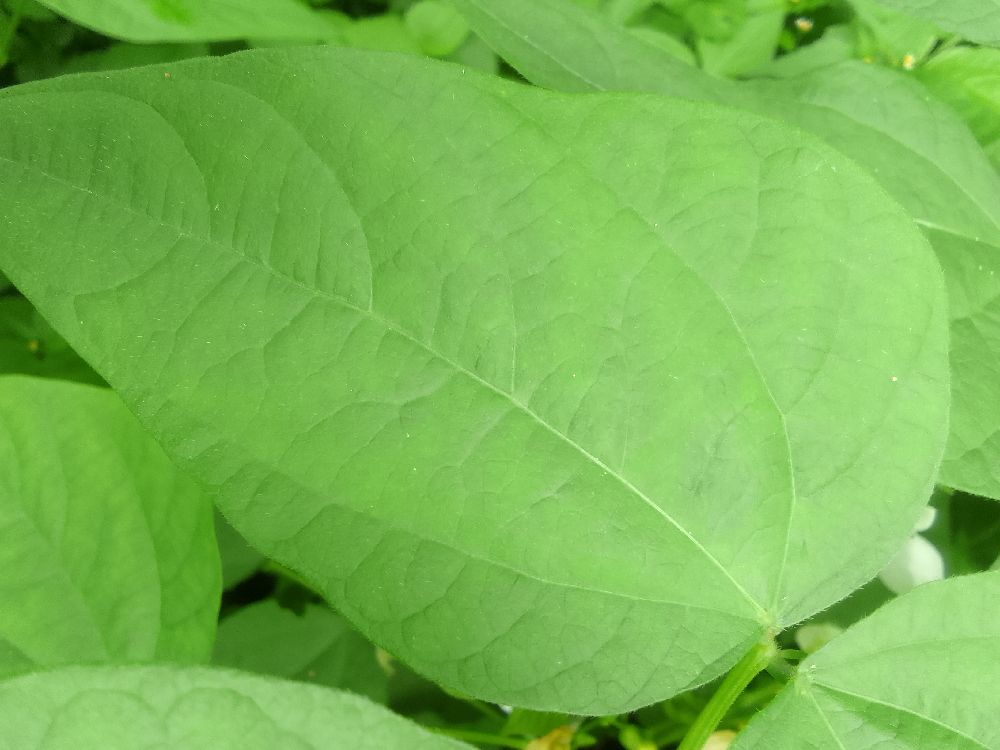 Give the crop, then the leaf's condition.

common bean, healthy
